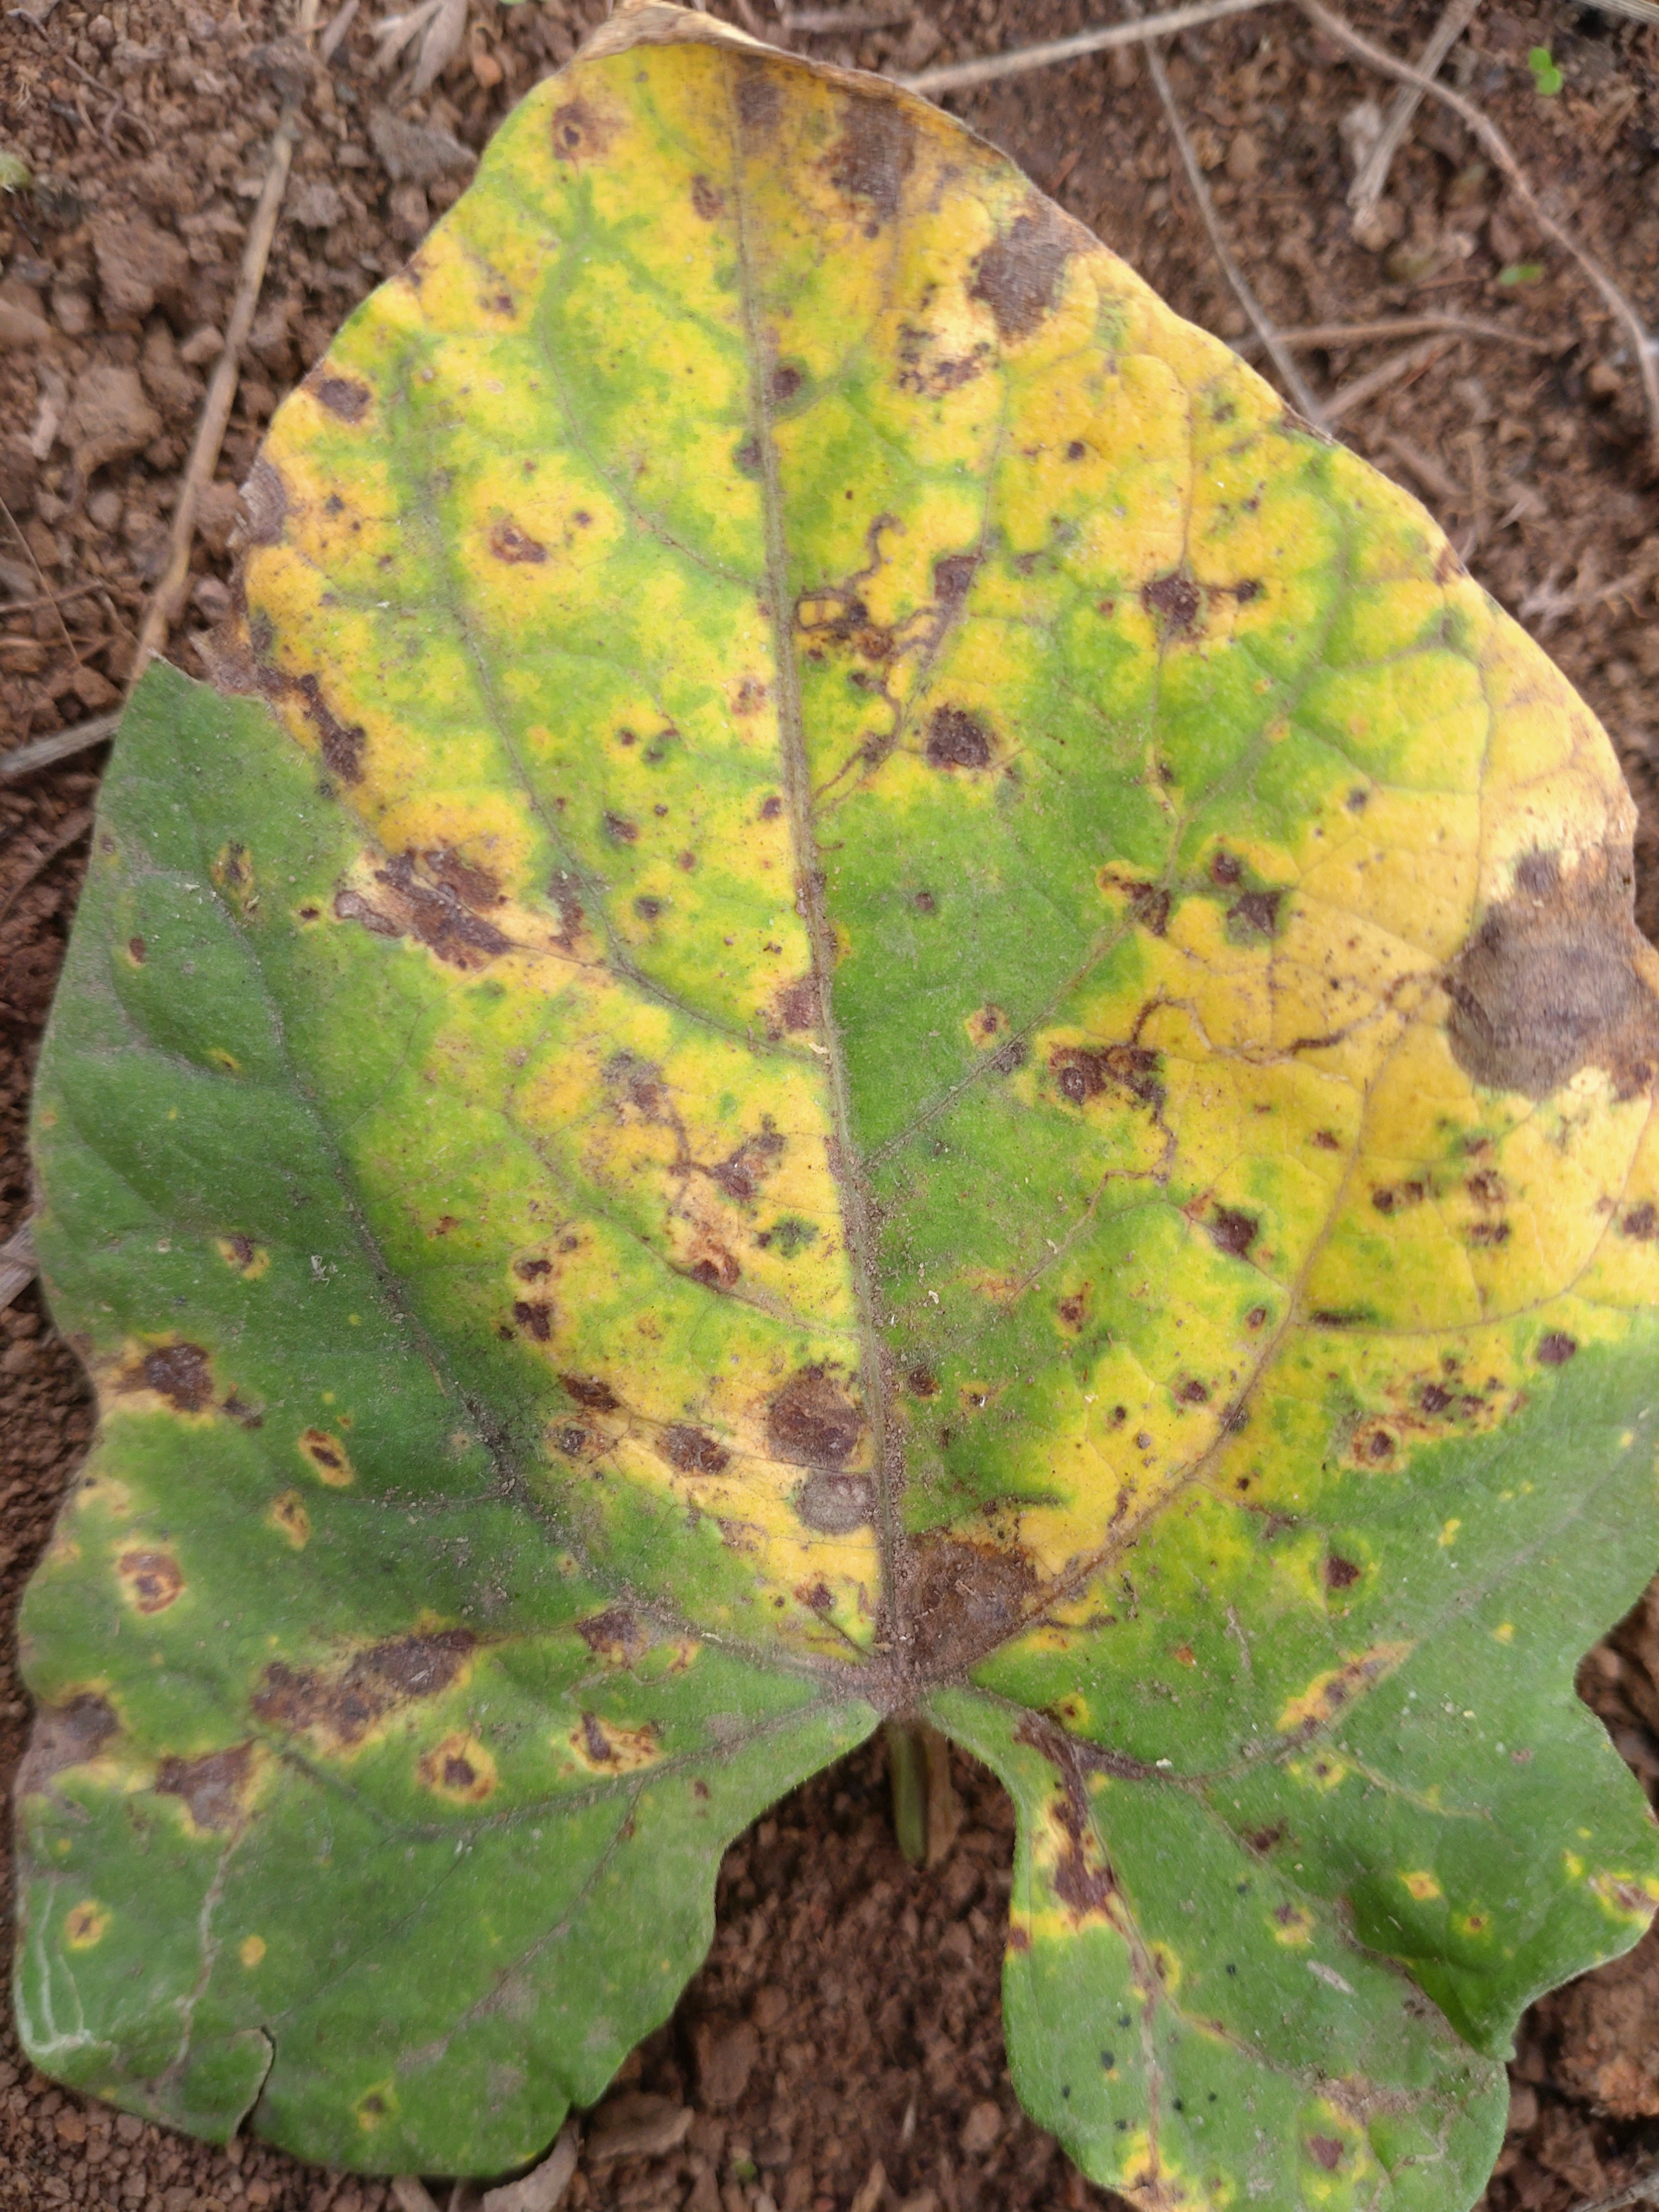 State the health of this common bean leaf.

rust
